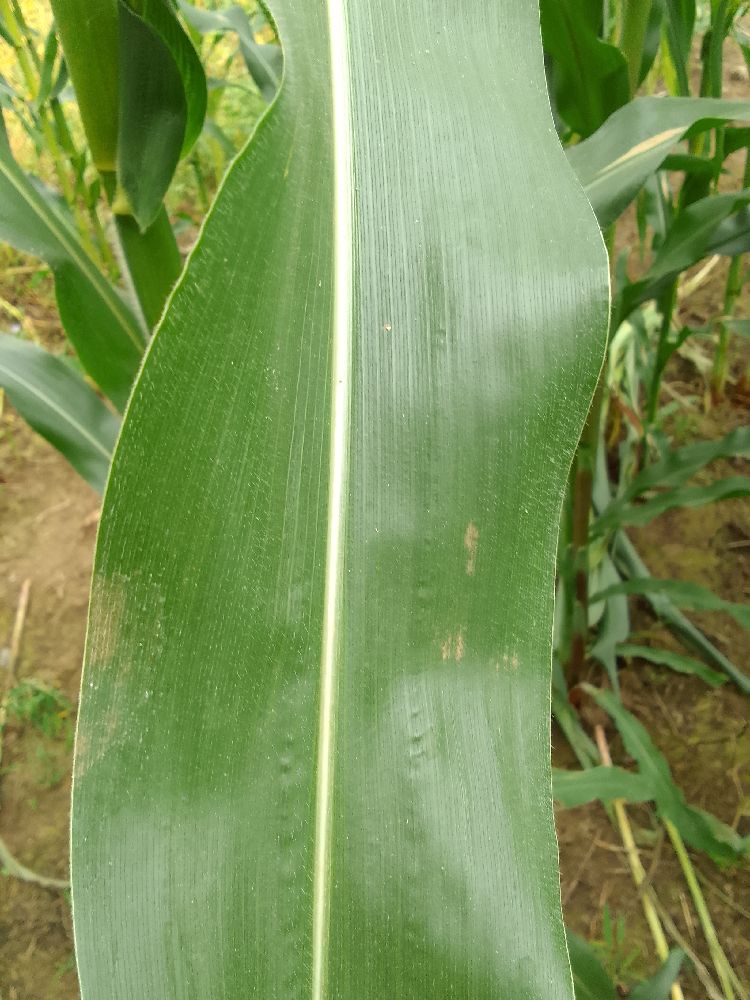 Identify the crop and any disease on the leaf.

maize, healthy
